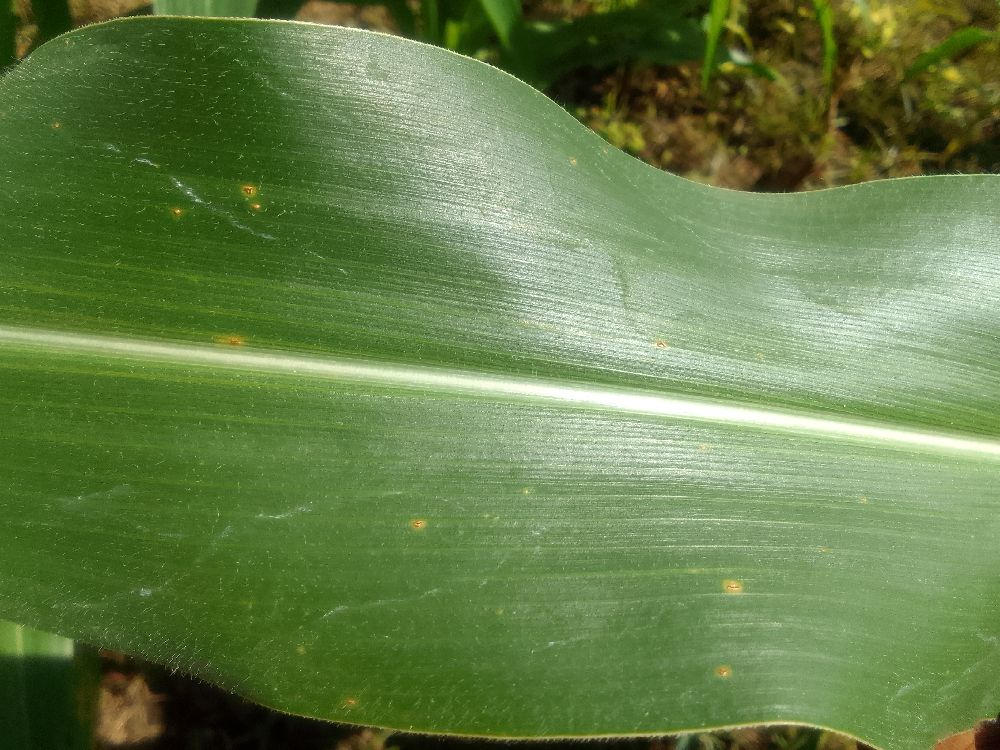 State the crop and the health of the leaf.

maize, healthy
